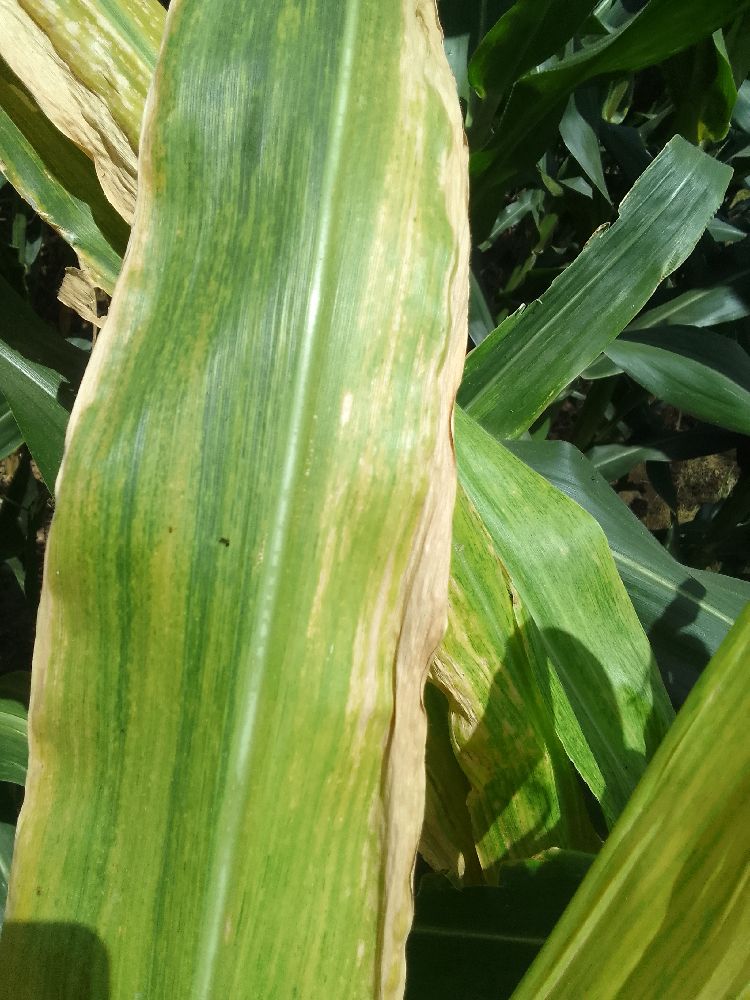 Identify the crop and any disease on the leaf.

maize, maize lethal necrosis
